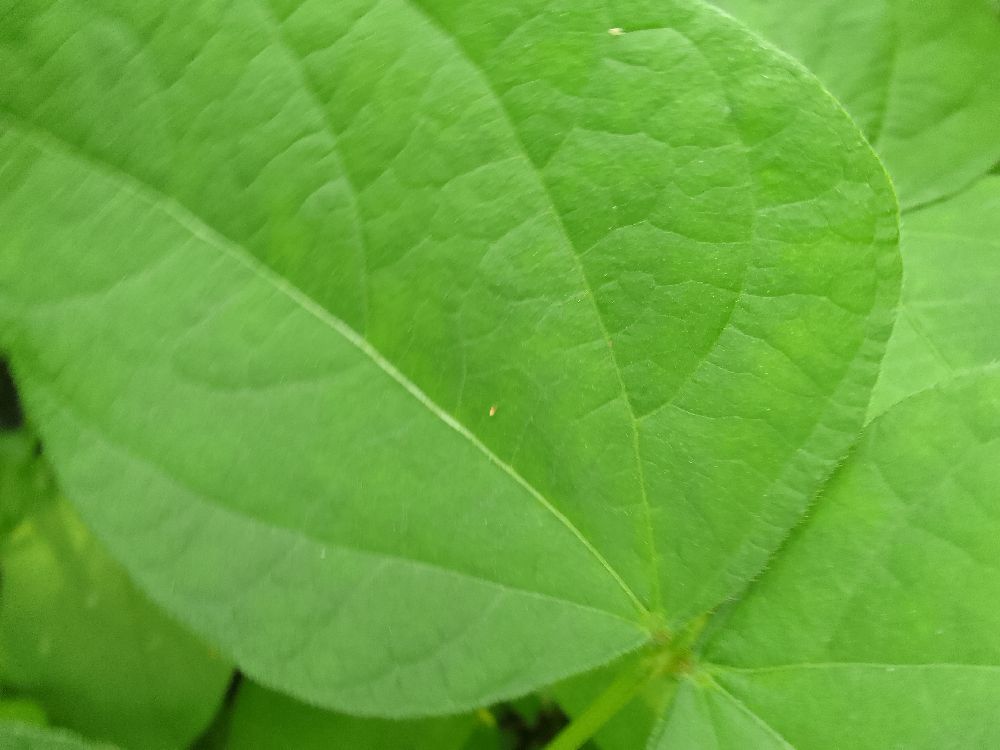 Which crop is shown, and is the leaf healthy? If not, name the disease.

common bean, healthy
